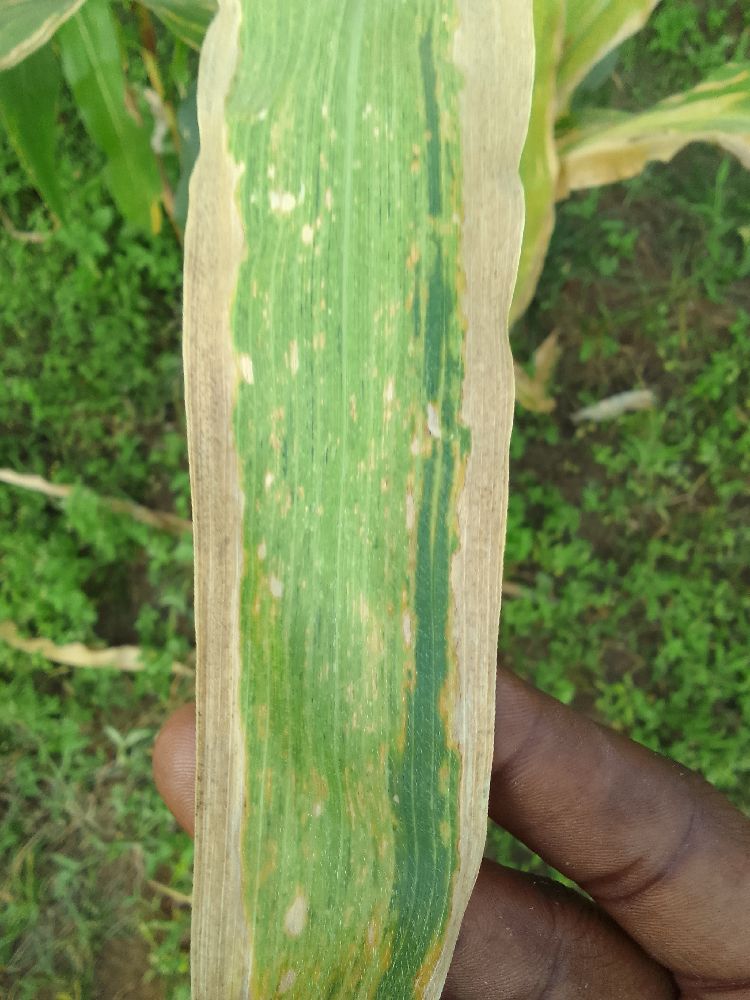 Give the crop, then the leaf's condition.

maize, maize lethal necrosis
